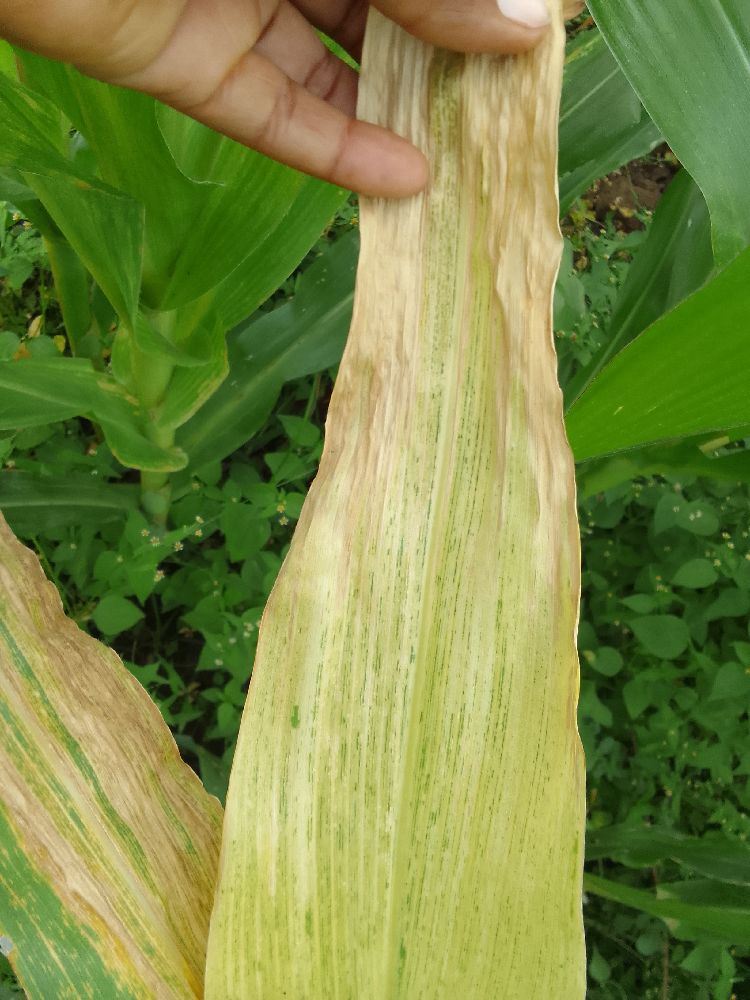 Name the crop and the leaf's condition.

maize, maize lethal necrosis
